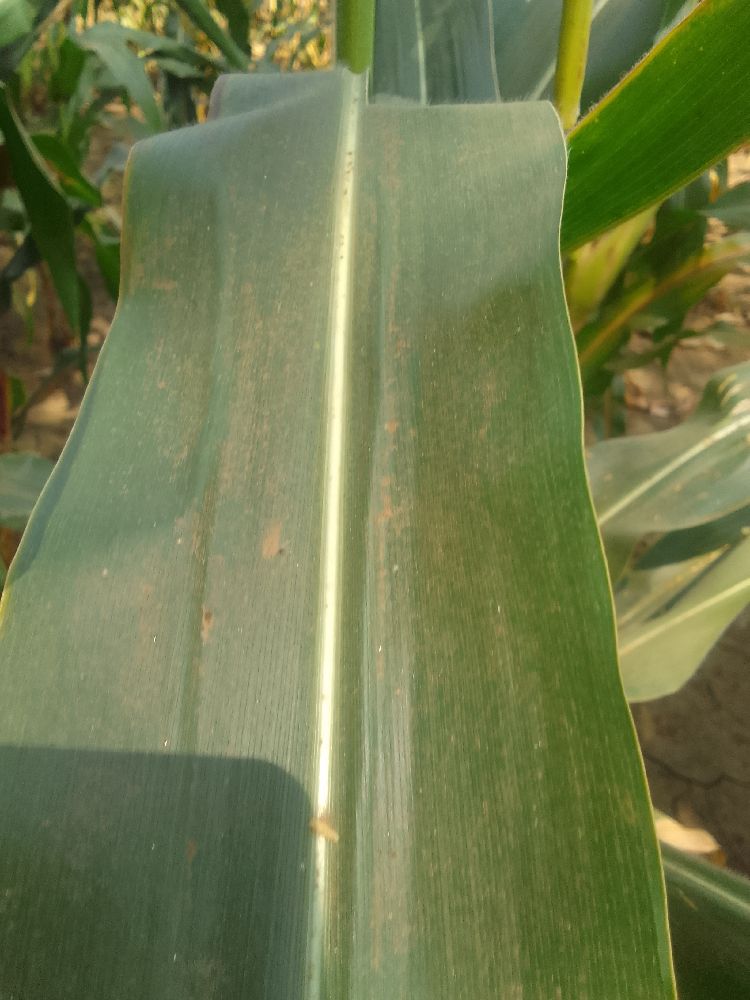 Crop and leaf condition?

maize, healthy
